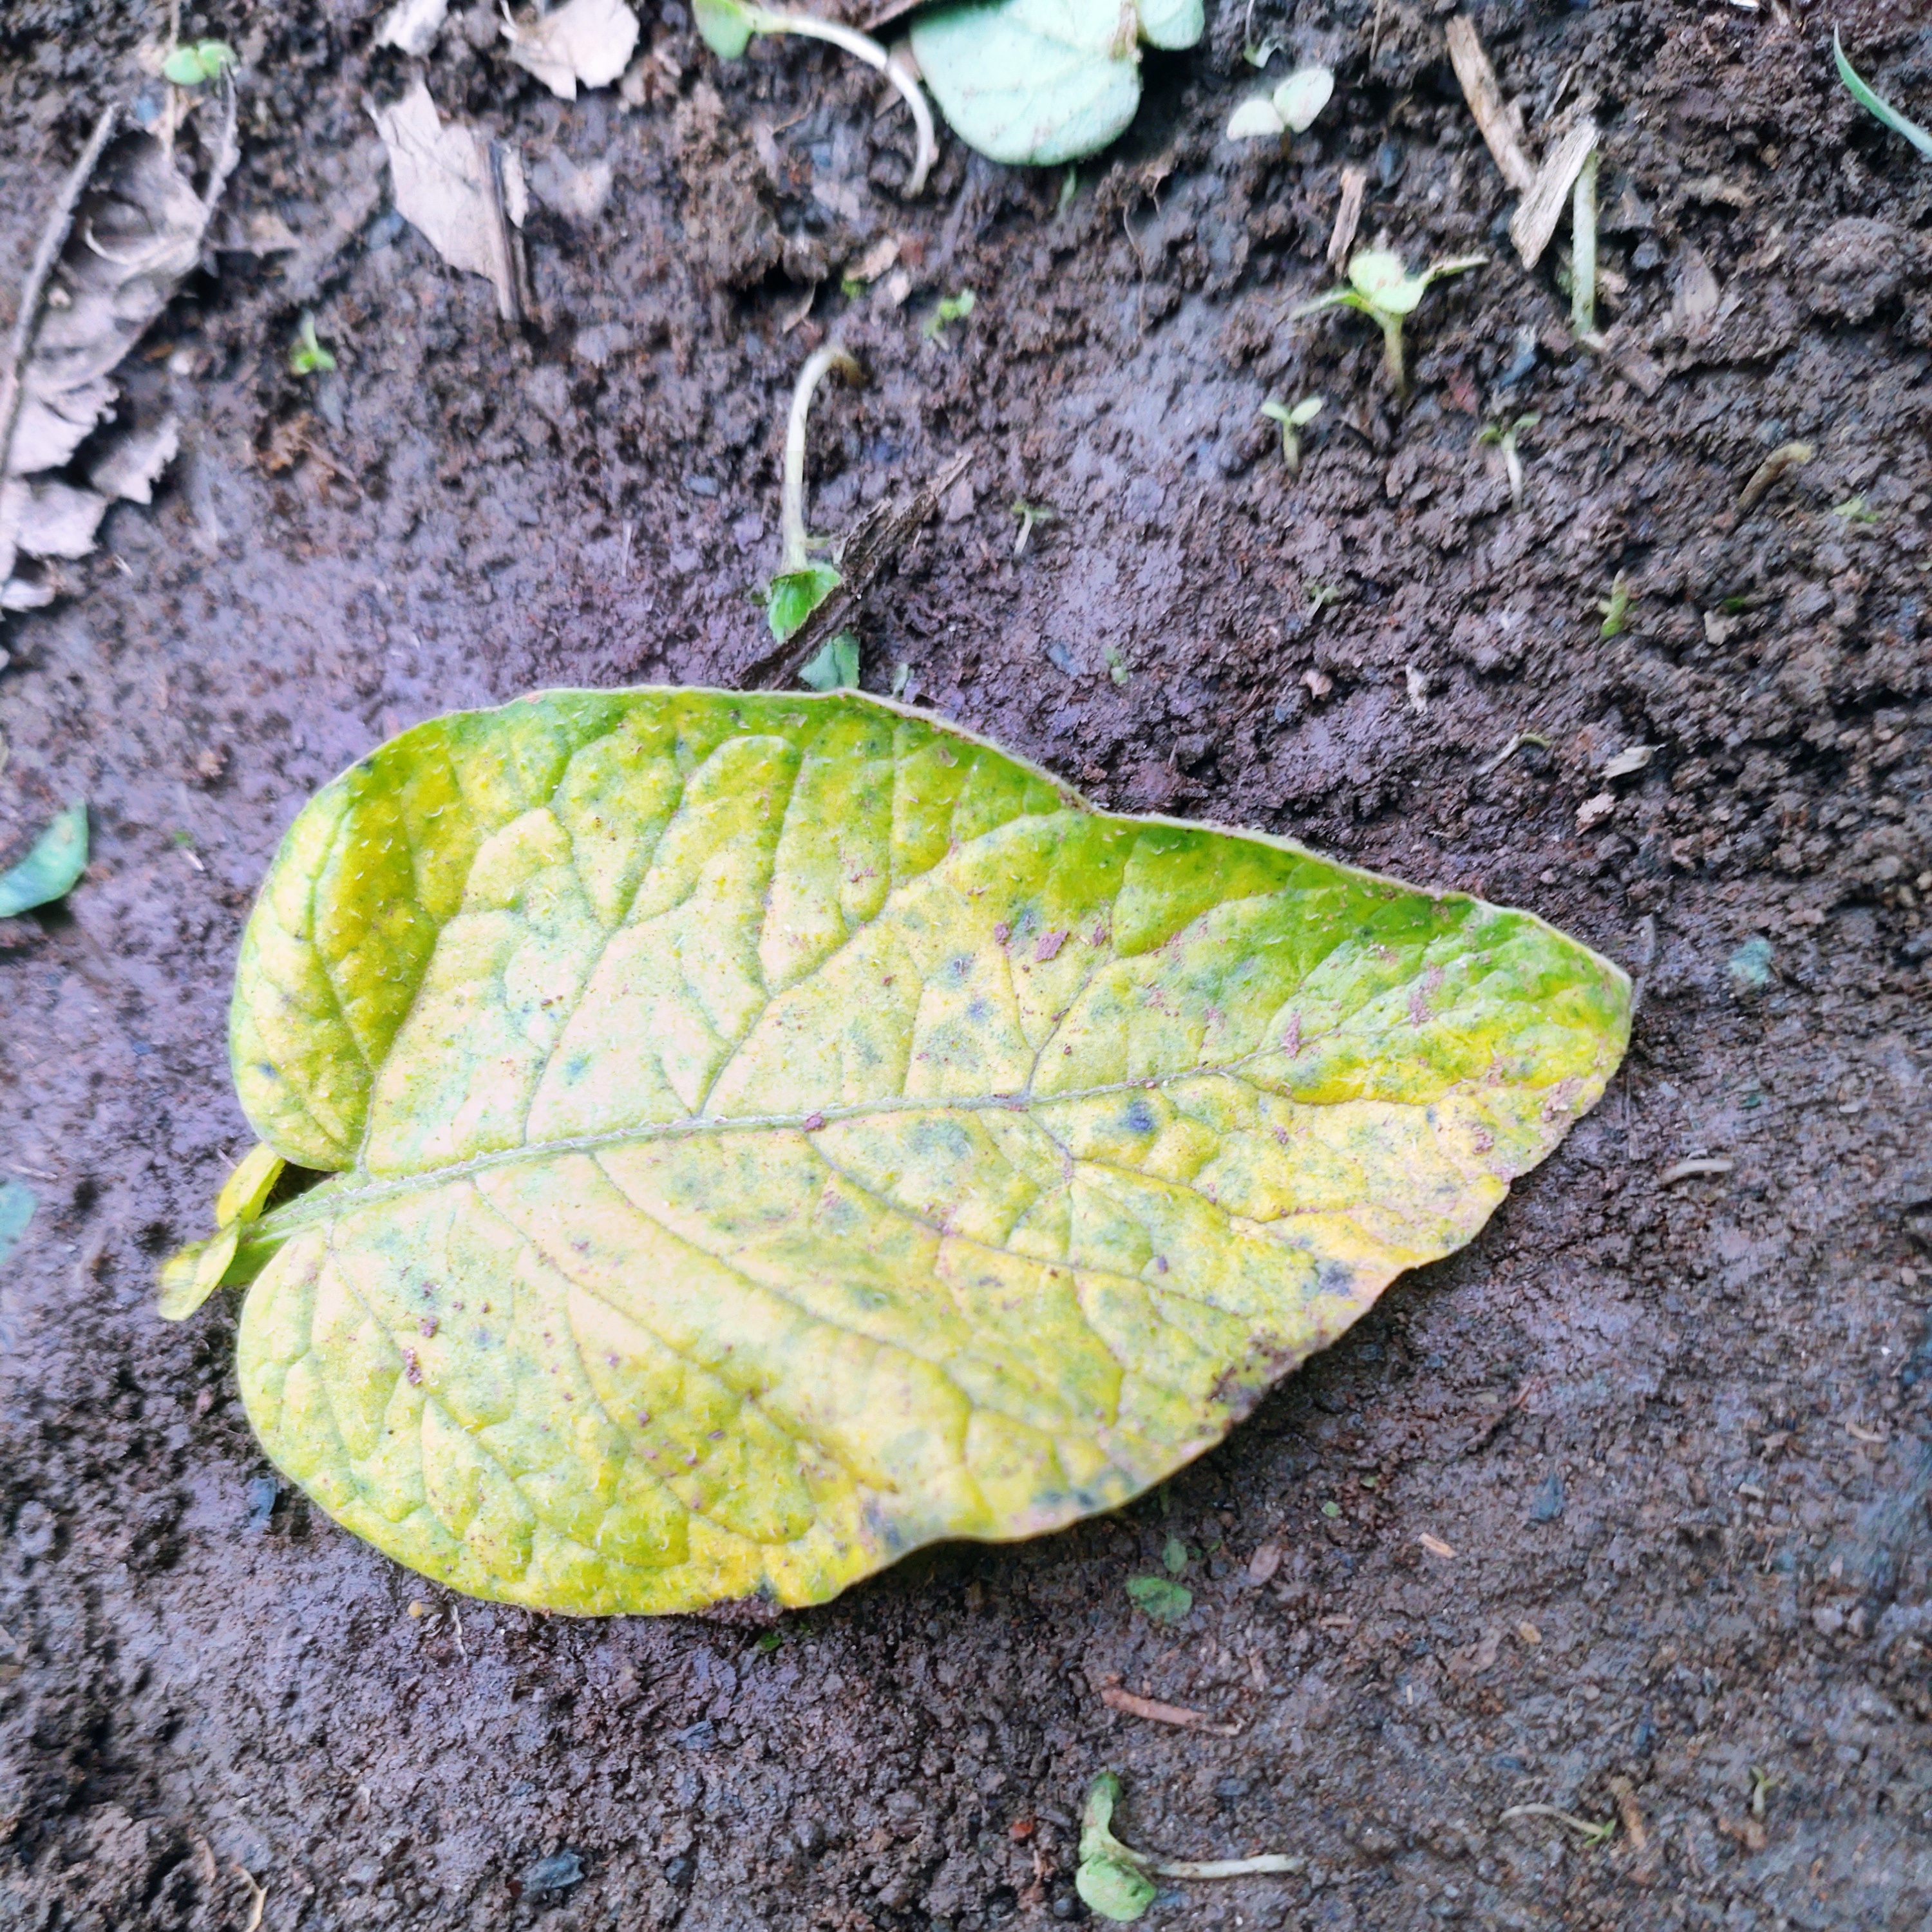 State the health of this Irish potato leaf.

late blight
